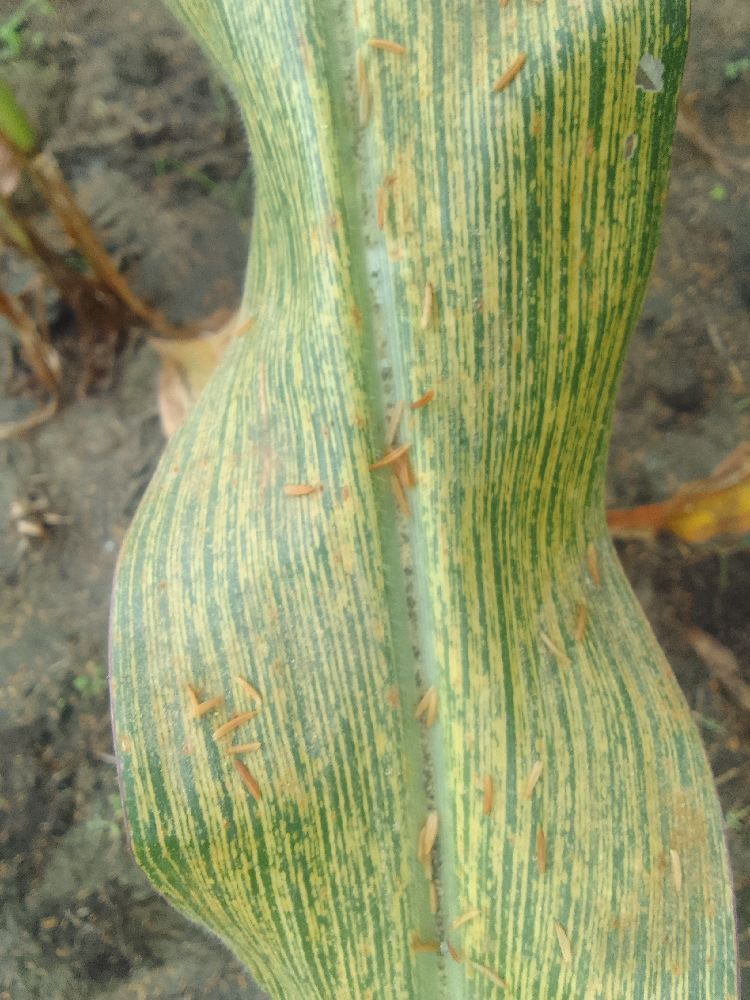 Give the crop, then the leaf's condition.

maize, maize streak virus
